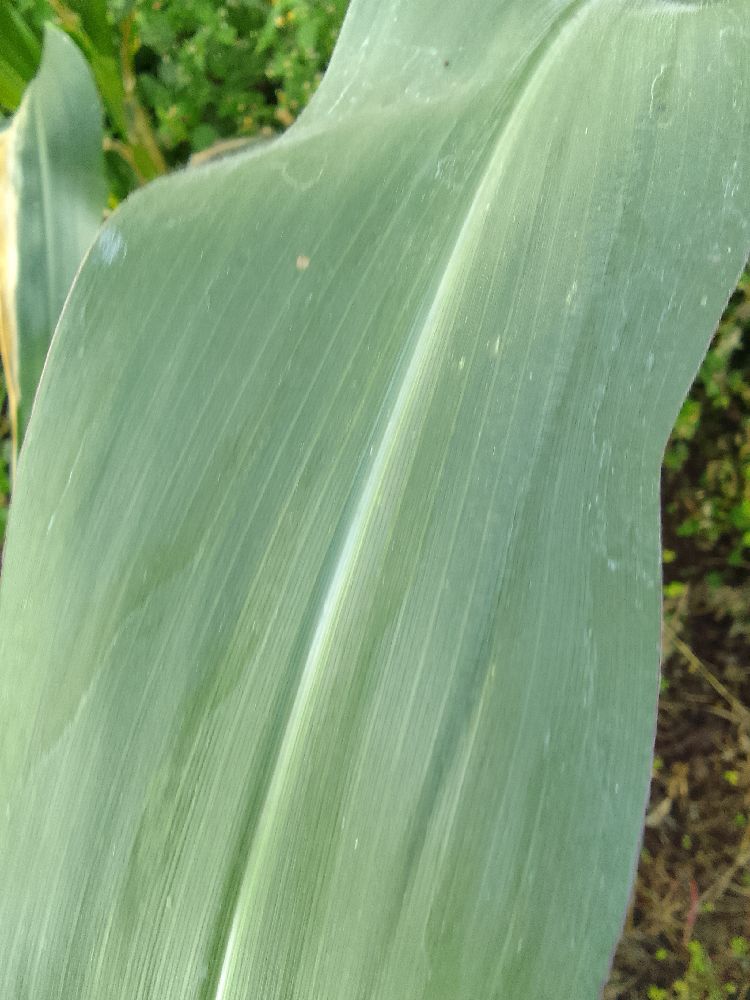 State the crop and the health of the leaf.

maize, healthy
